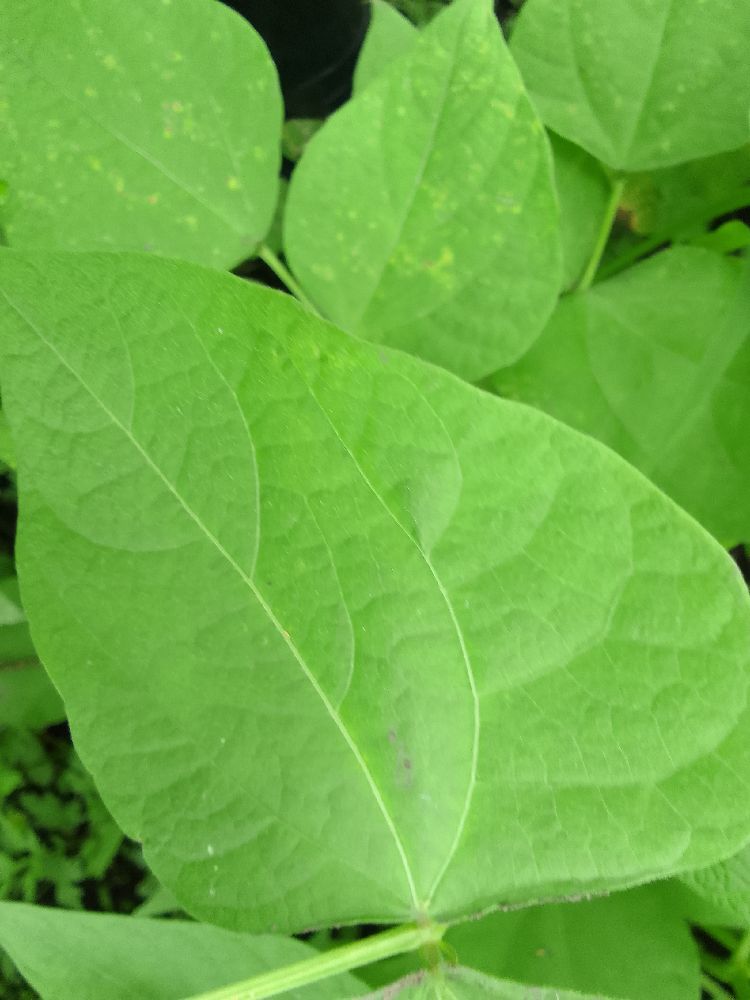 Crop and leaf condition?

common bean, healthy
